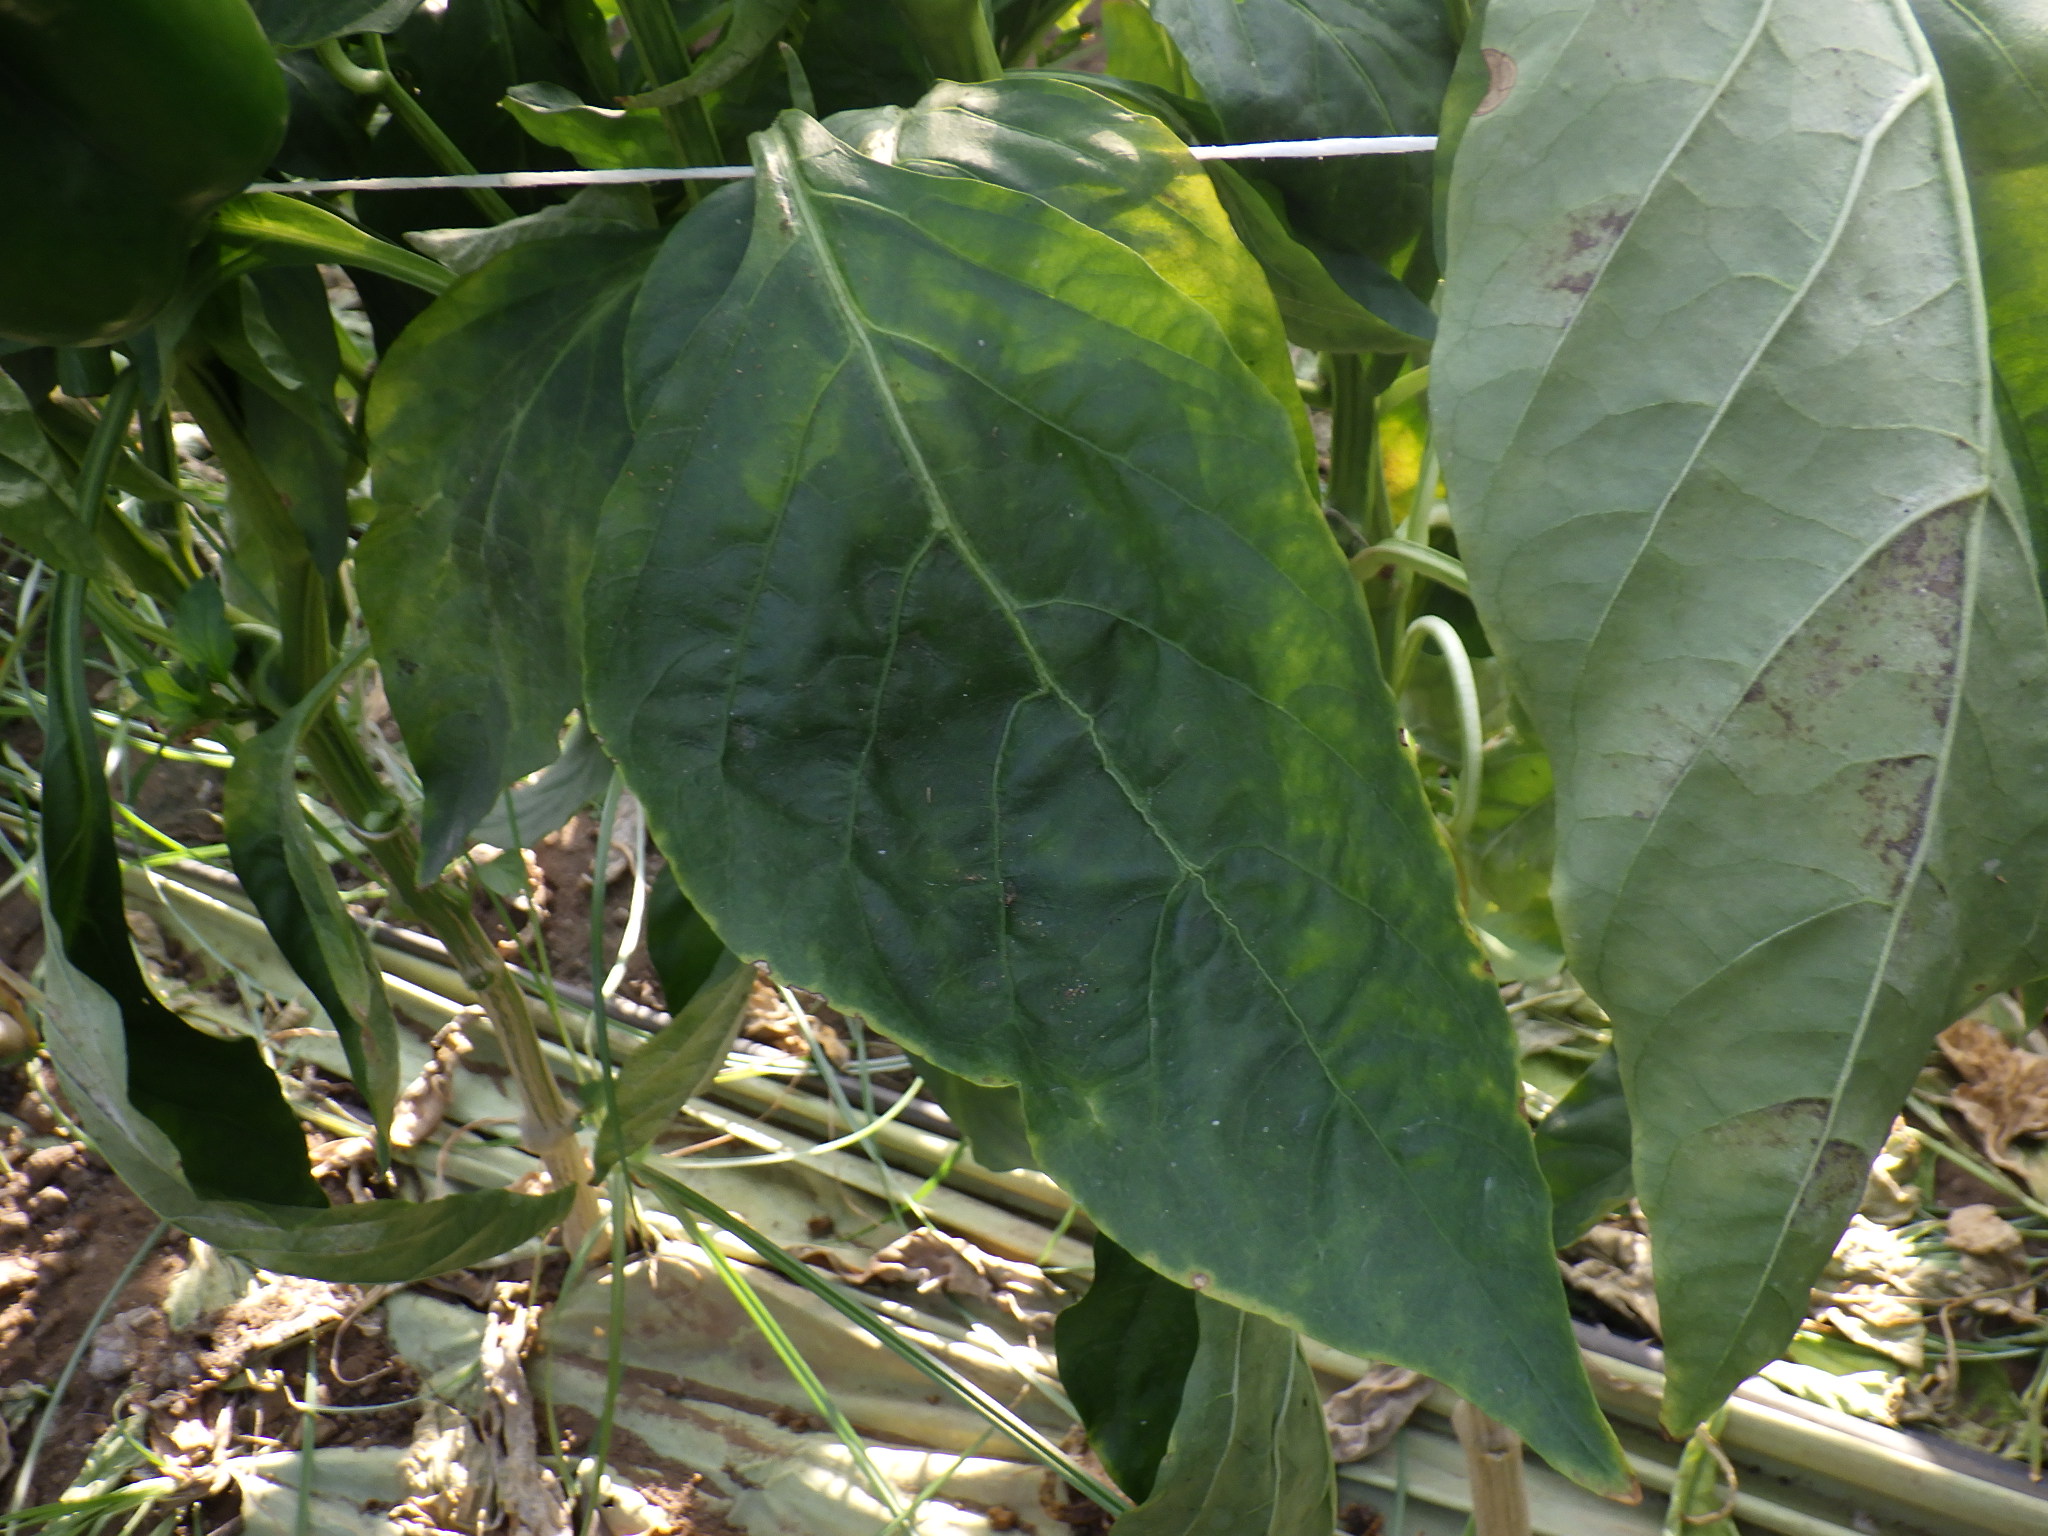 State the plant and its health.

bell pepper, downy mildew
